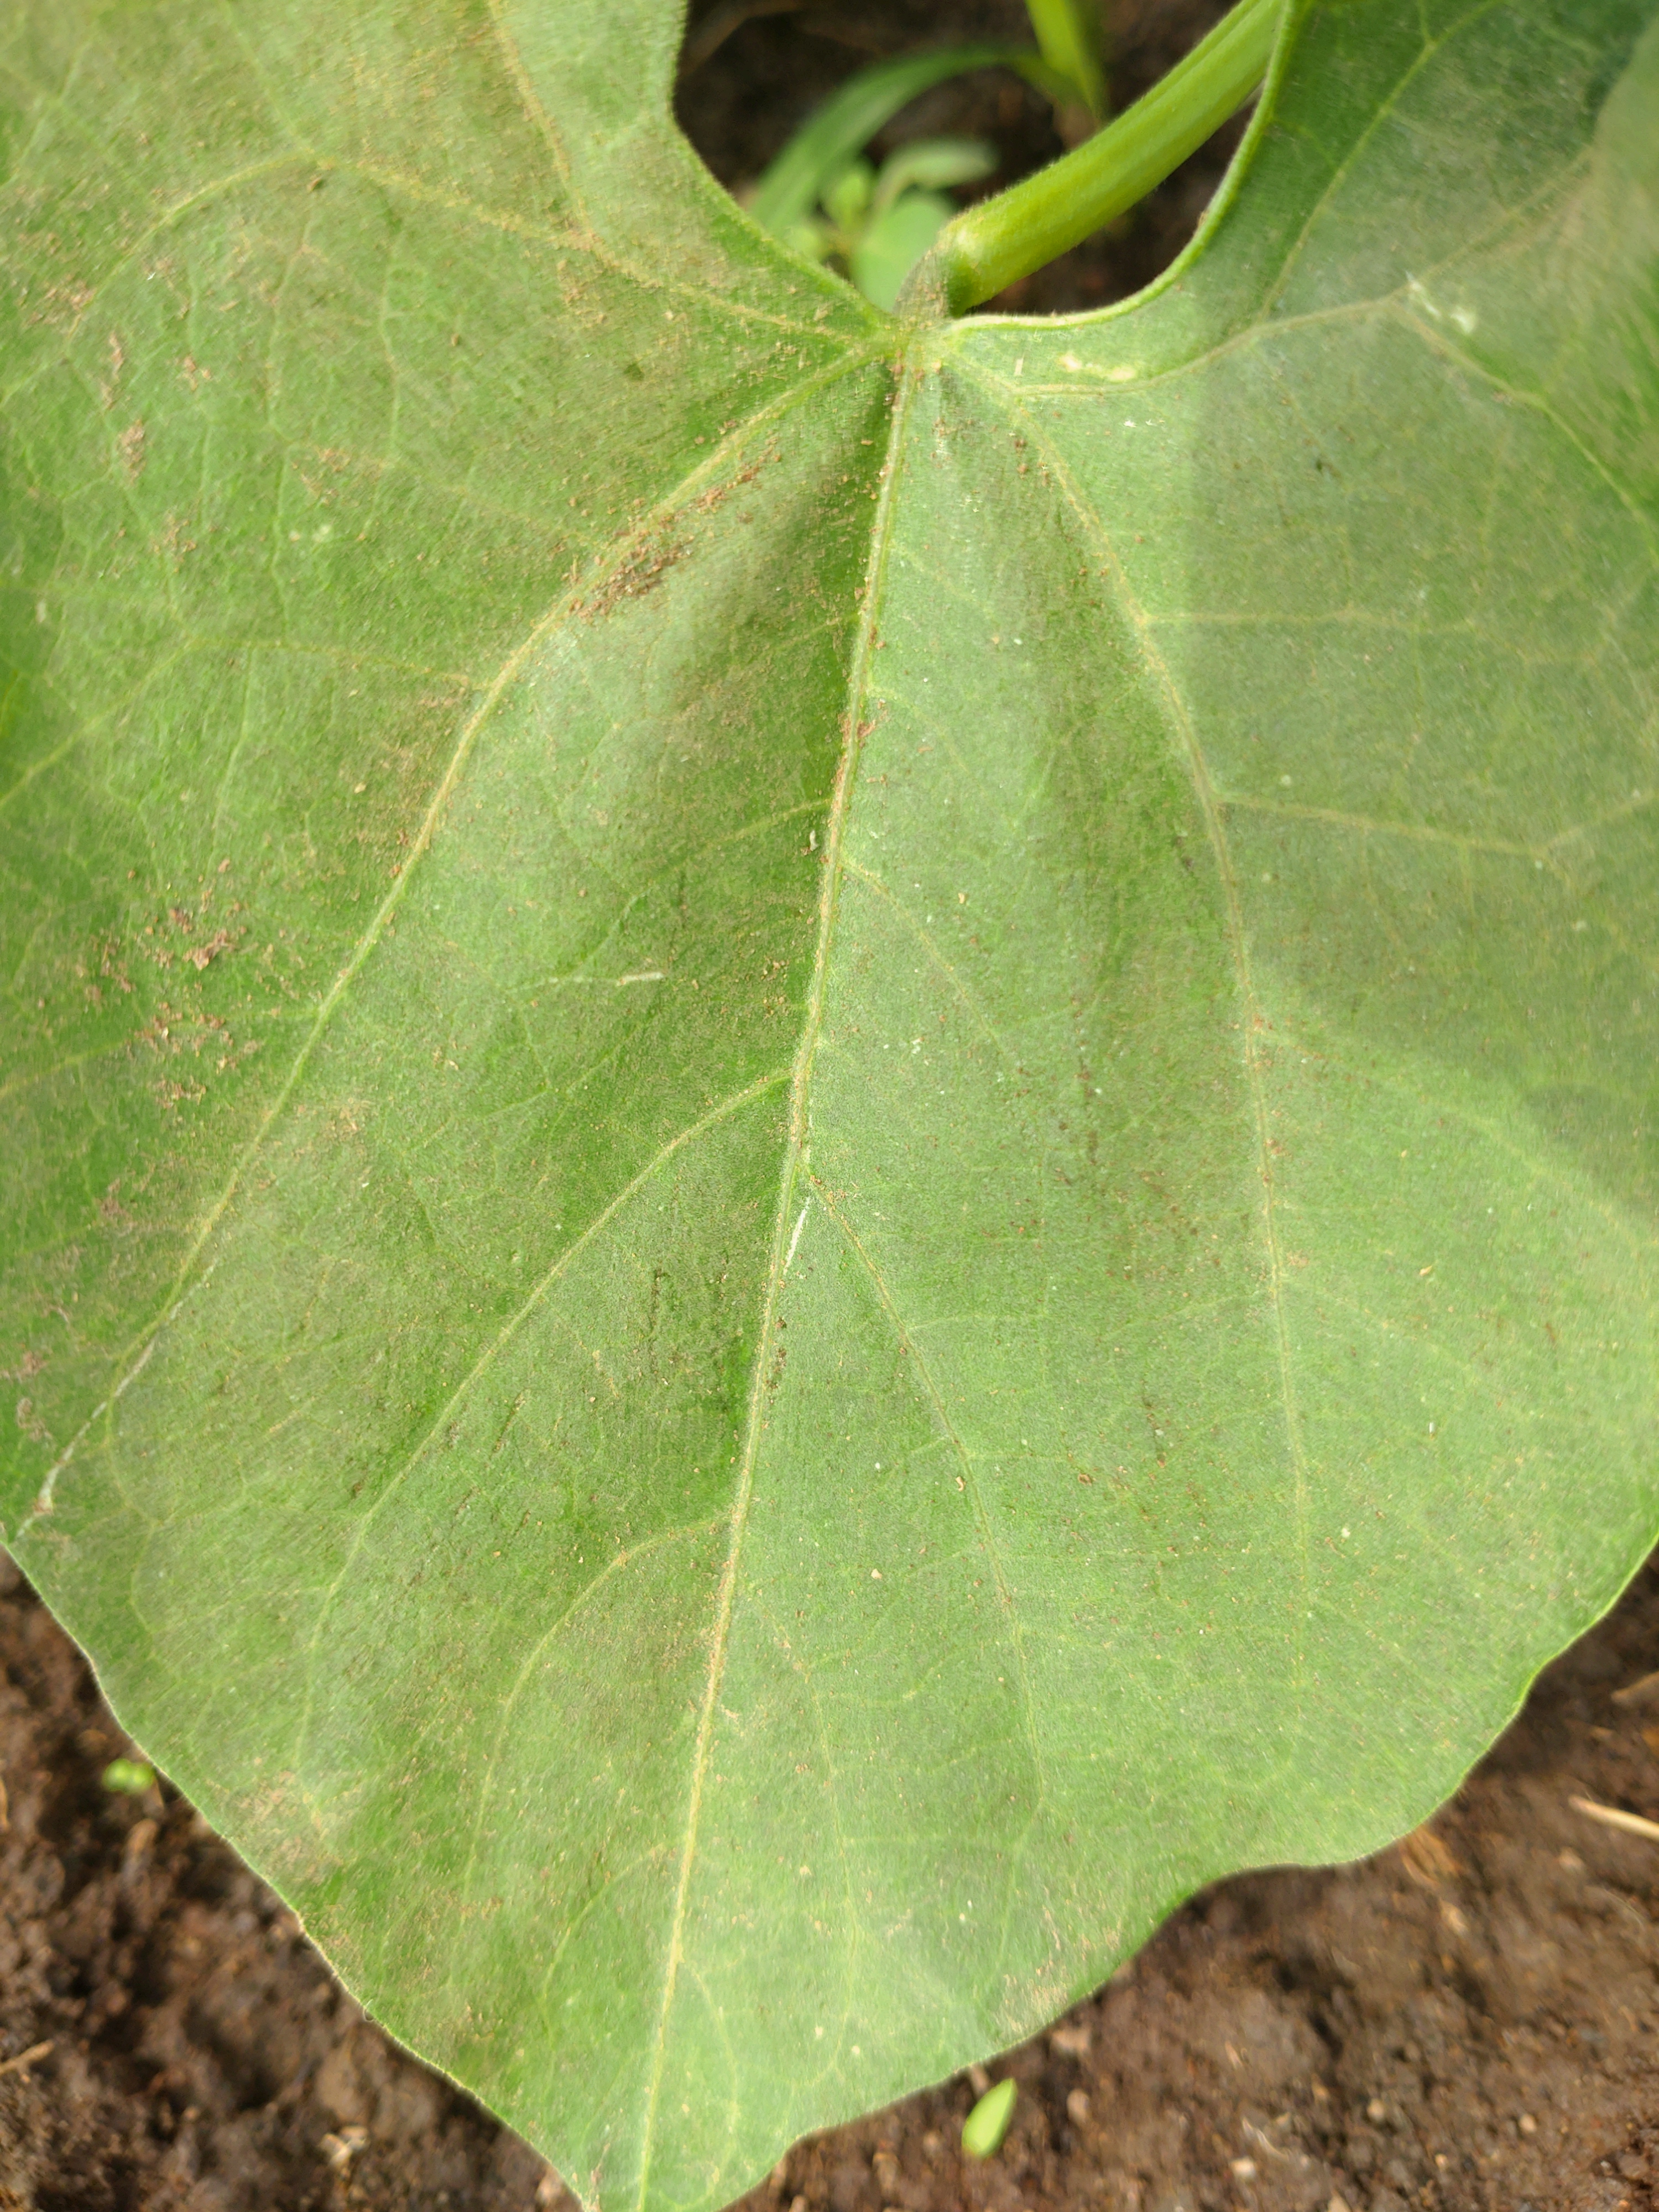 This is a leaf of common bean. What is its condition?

healthy
